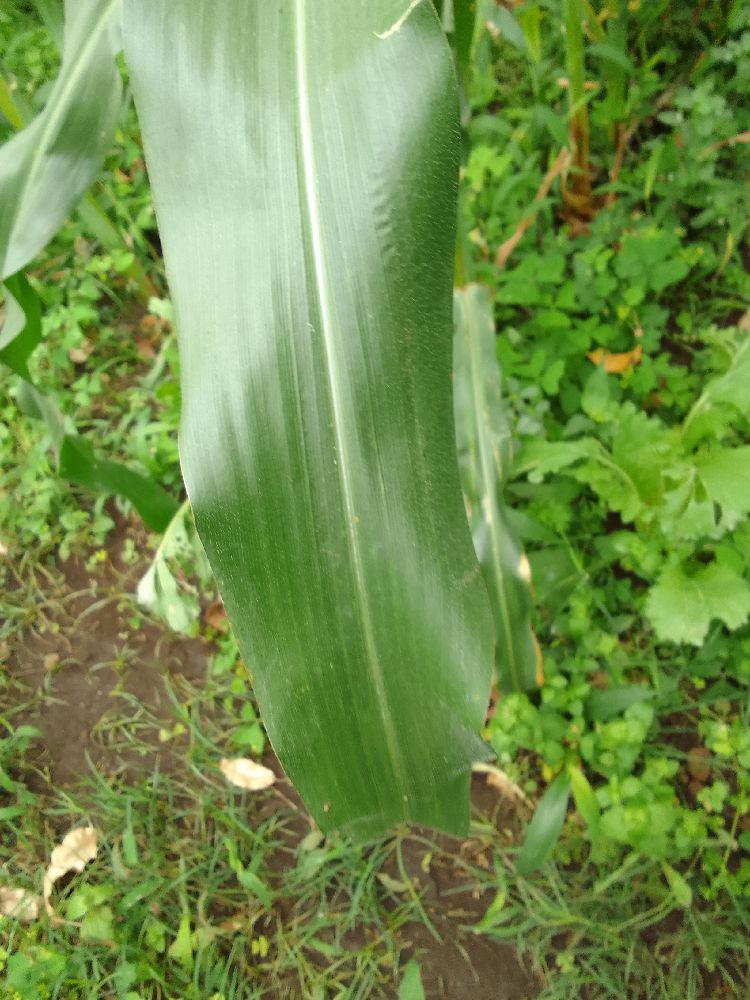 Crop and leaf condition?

maize, healthy
